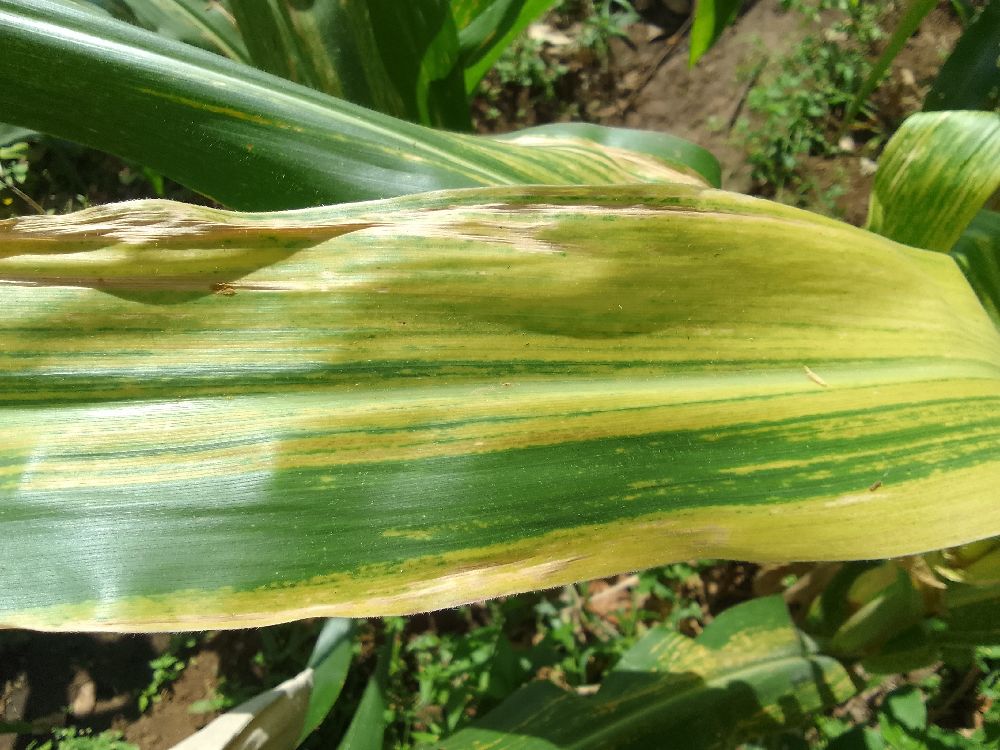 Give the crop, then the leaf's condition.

maize, maize lethal necrosis
